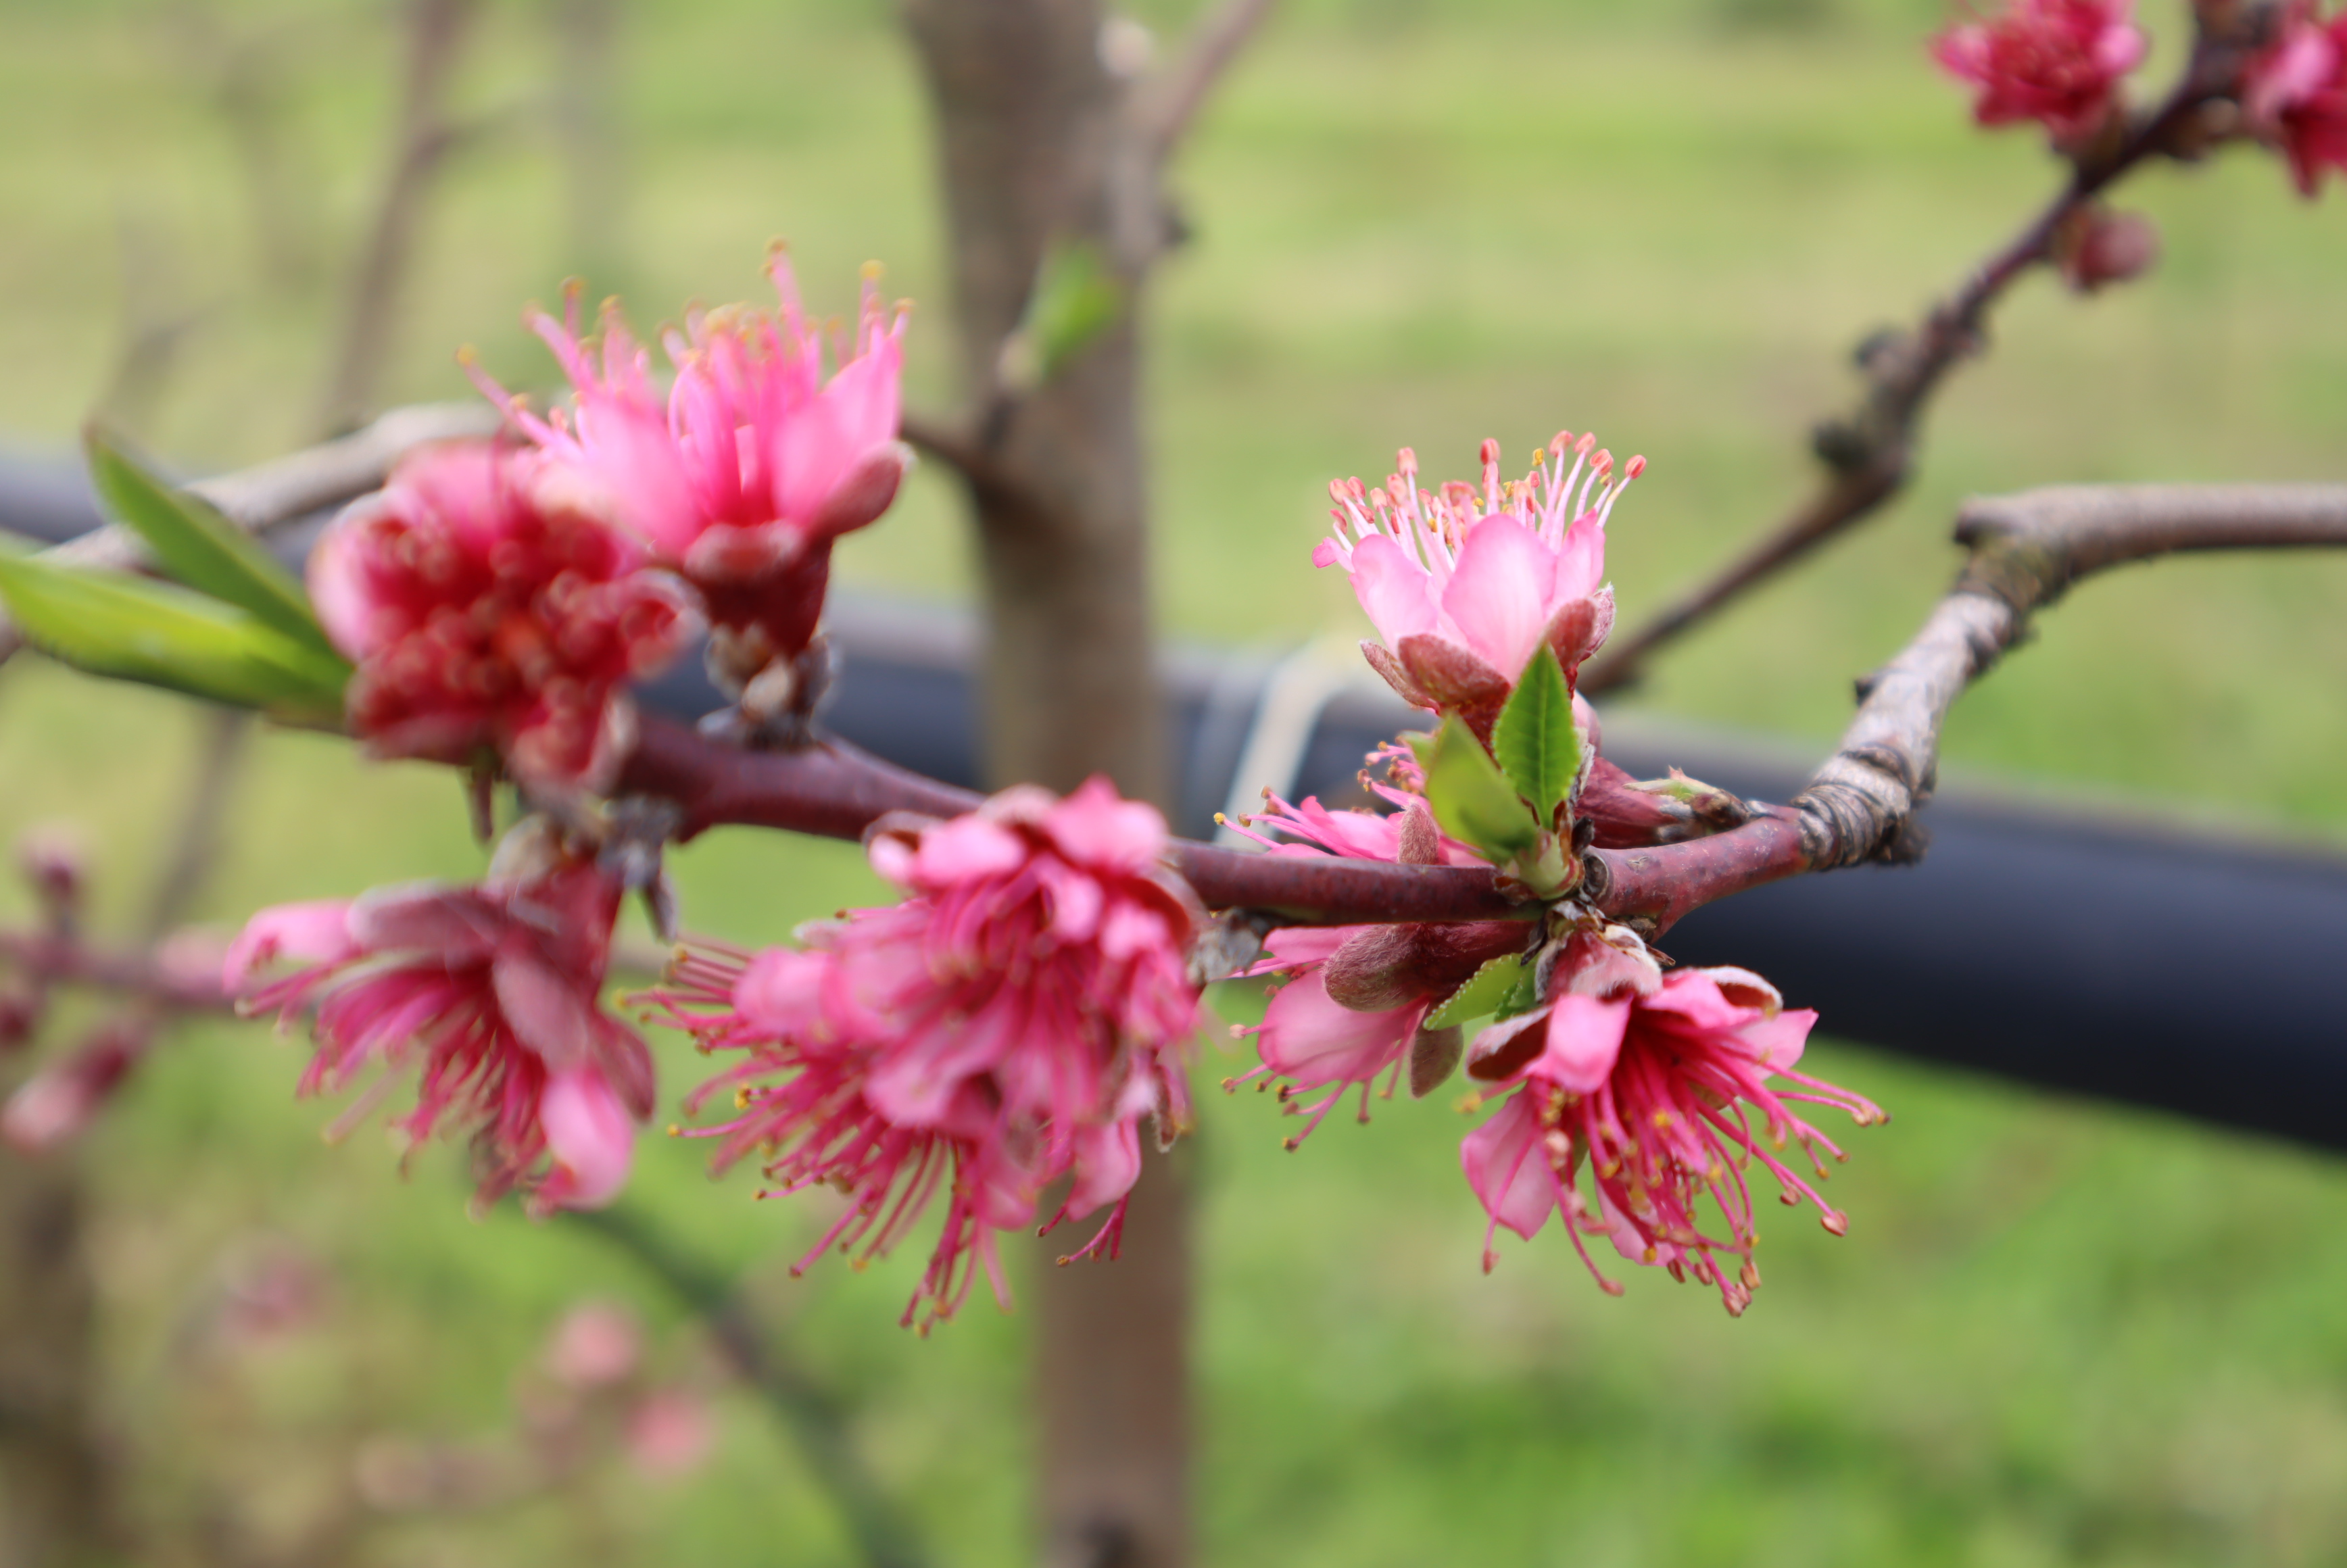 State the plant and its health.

peach, healthy
